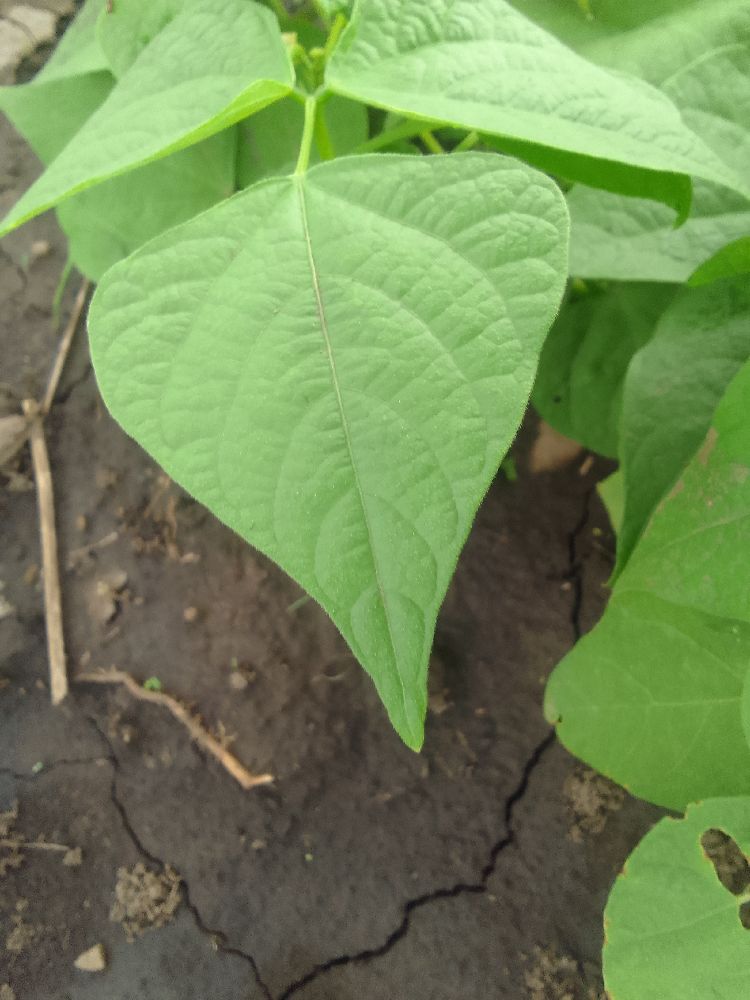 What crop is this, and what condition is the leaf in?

common bean, healthy
